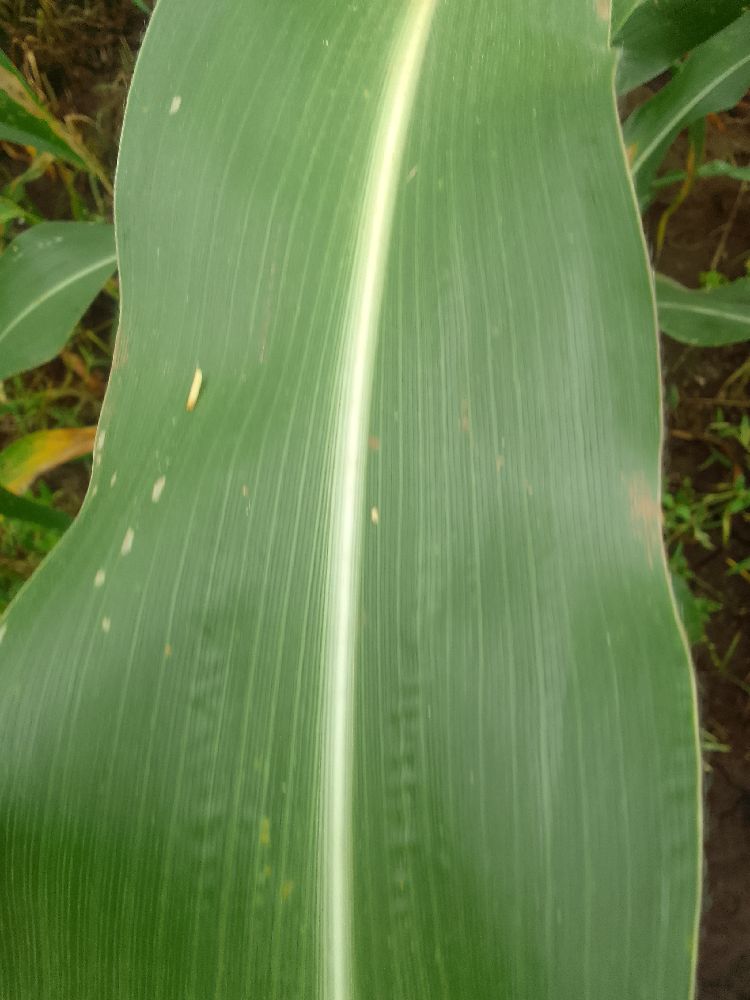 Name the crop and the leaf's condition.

maize, healthy
